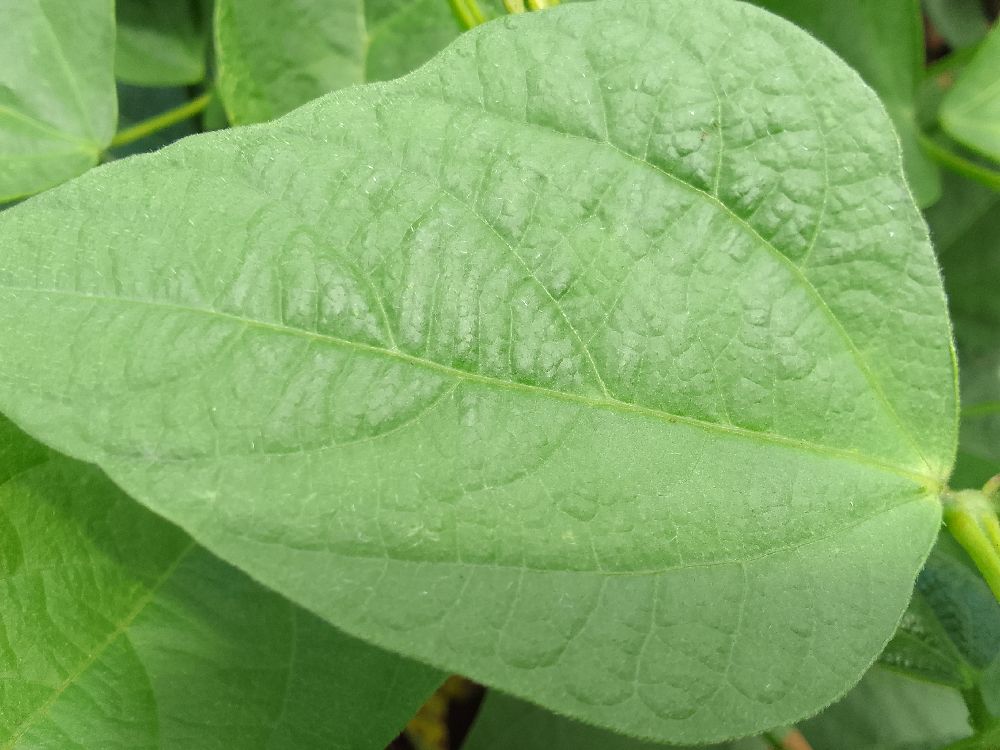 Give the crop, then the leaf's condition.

common bean, healthy
